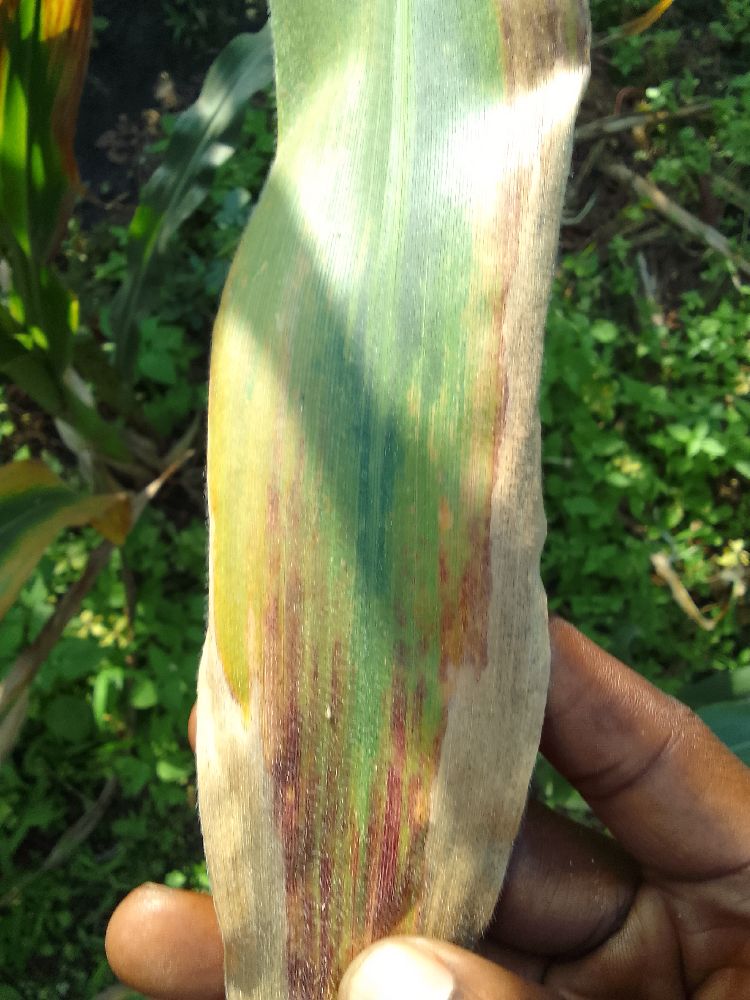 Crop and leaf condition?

maize, maize lethal necrosis
